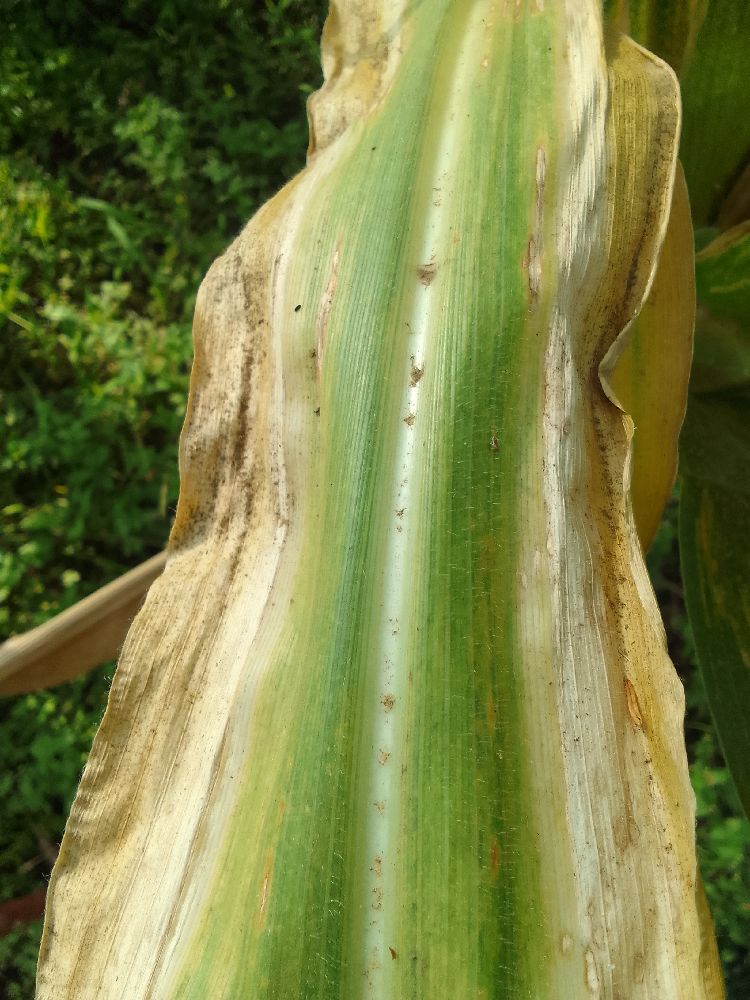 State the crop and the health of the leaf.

maize, maize lethal necrosis
